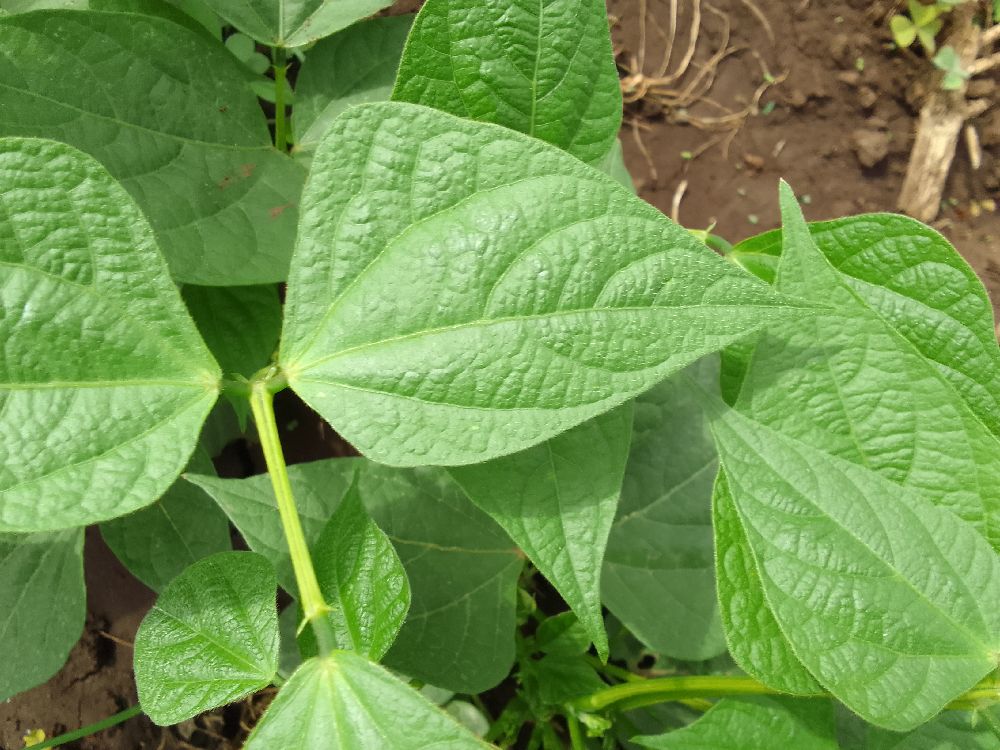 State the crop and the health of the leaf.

common bean, healthy
